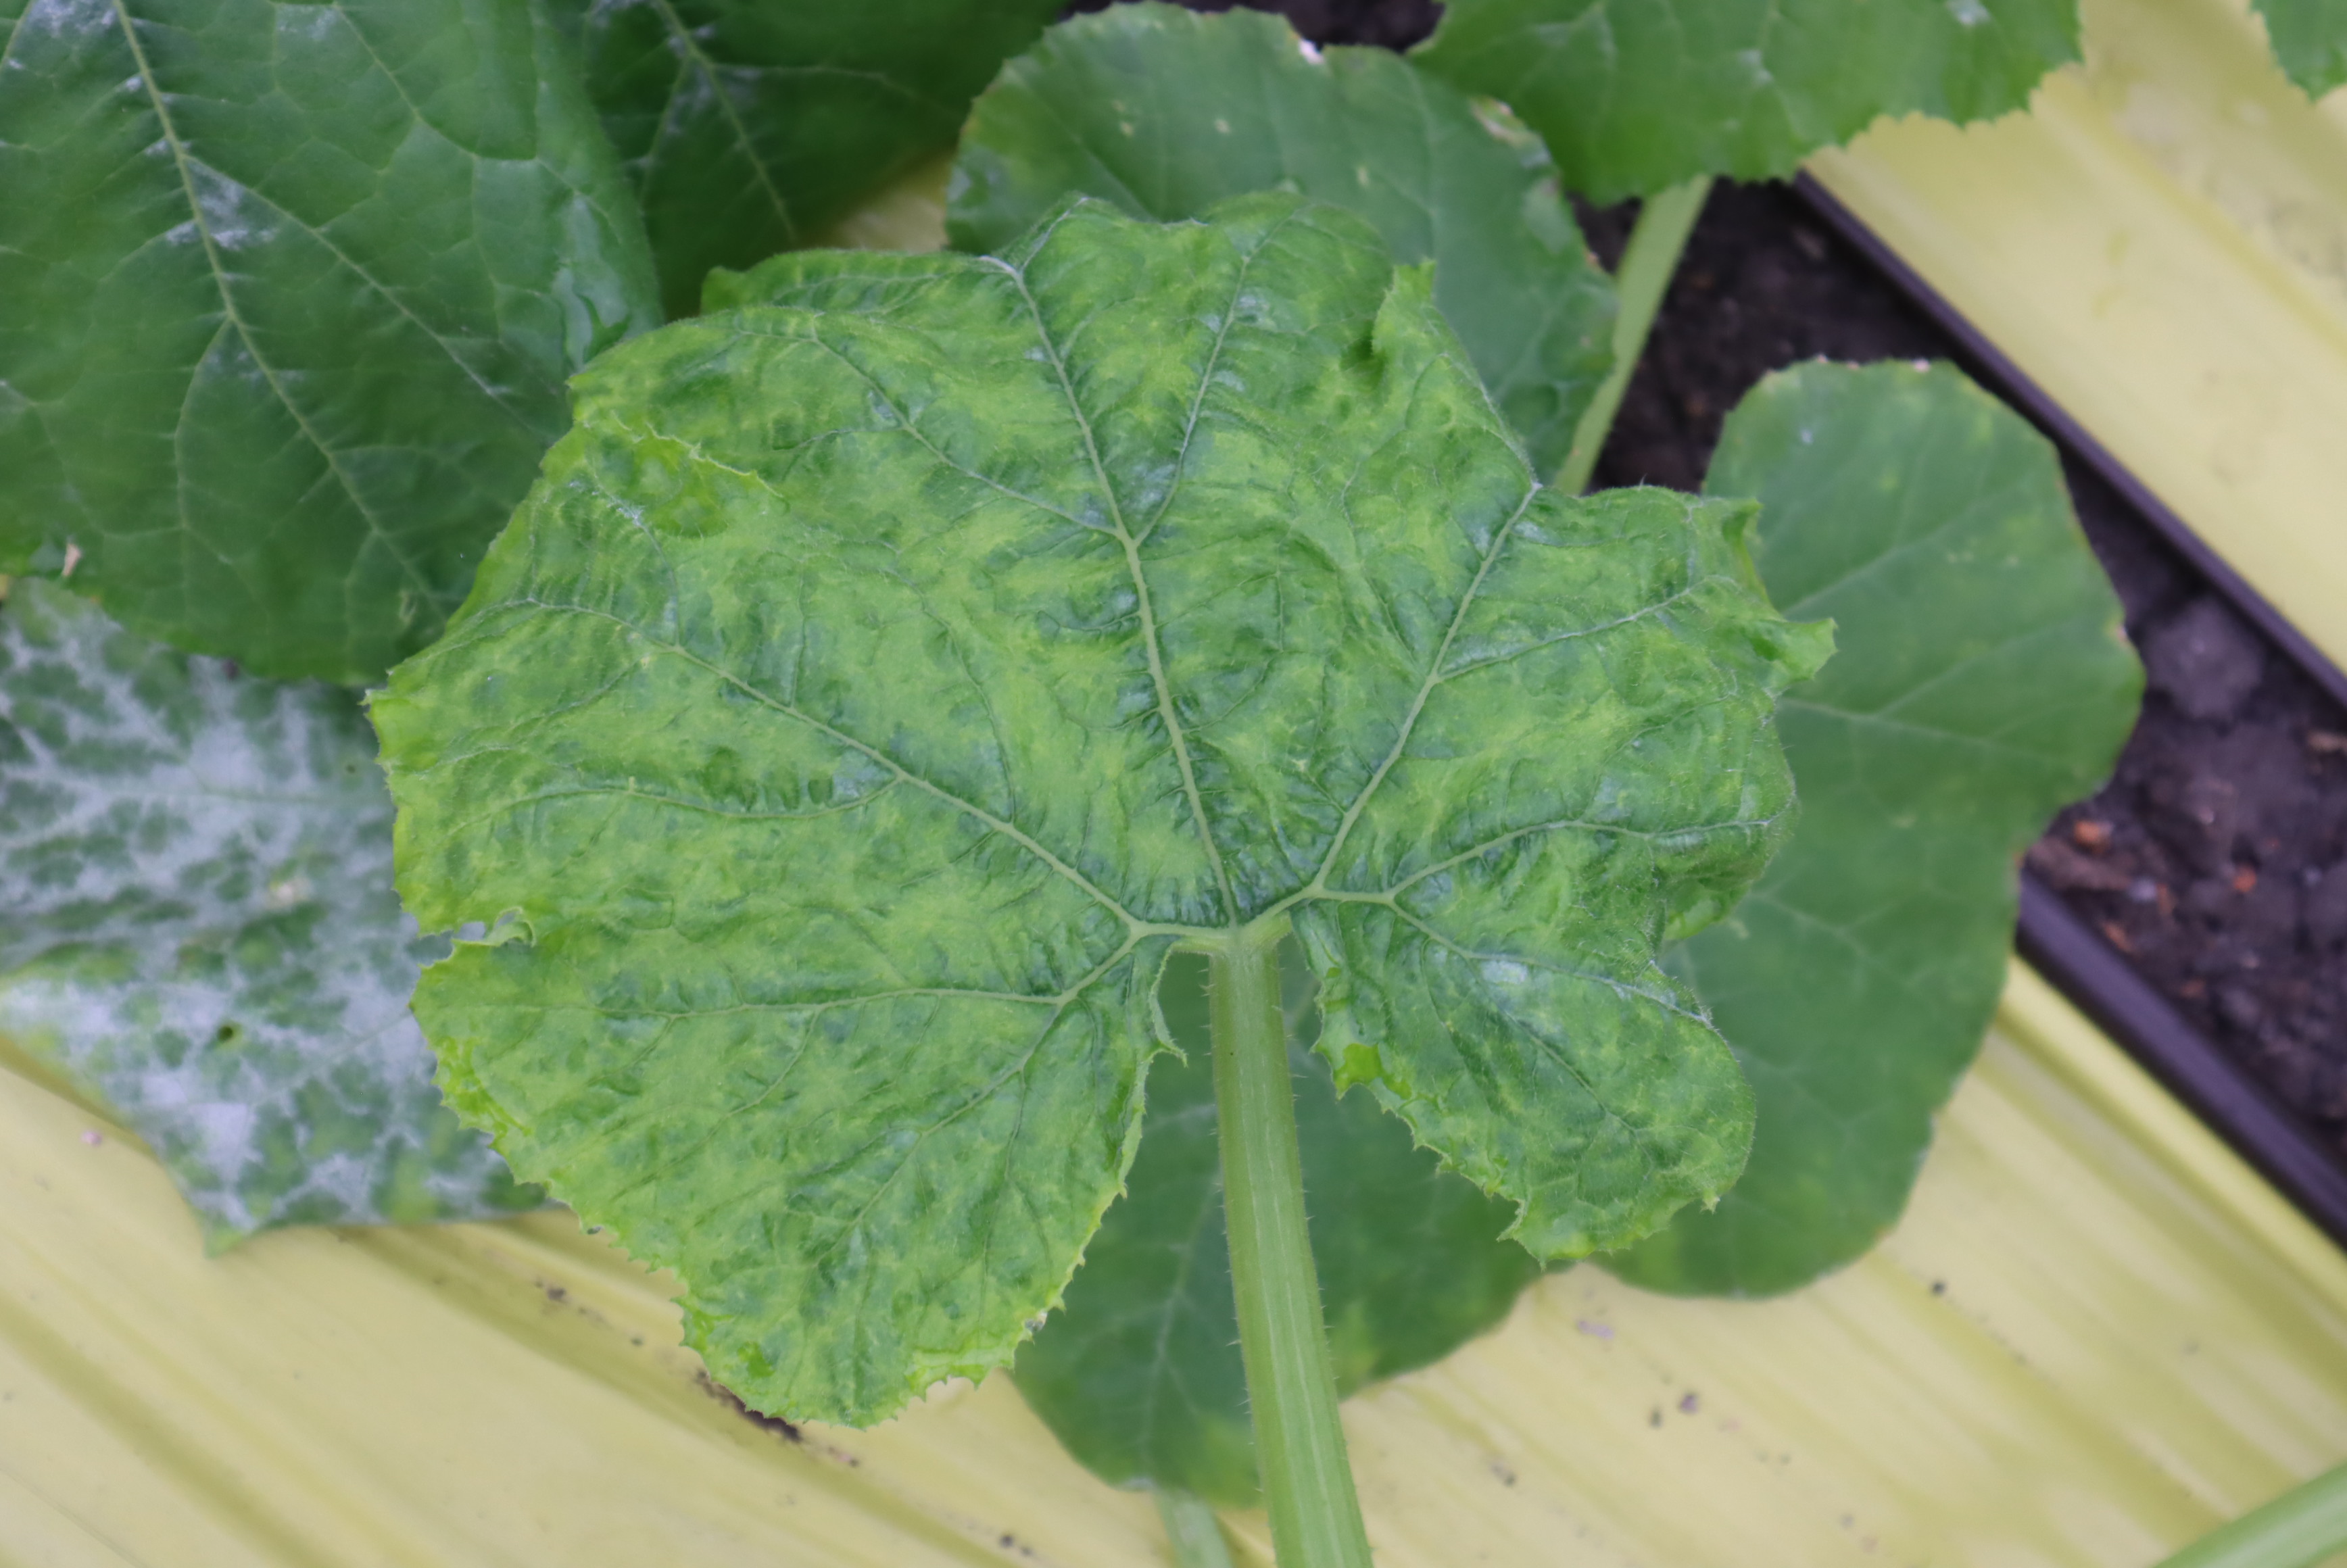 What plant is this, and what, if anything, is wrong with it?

zucchini, powdery mildew, virosis
